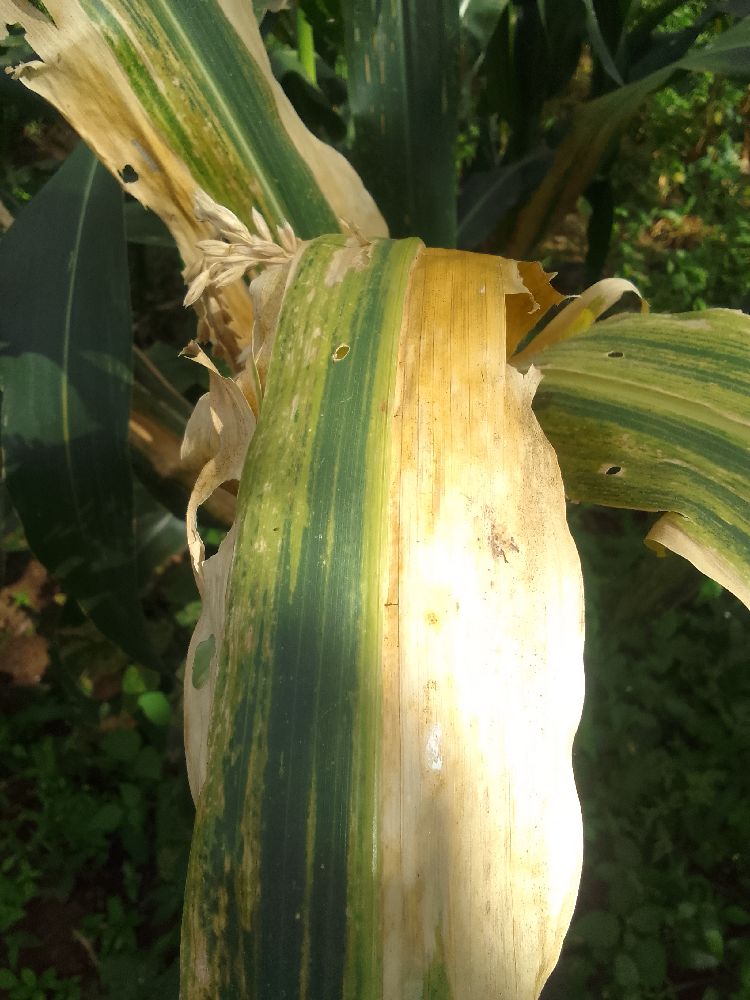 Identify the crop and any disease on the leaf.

maize, maize lethal necrosis
